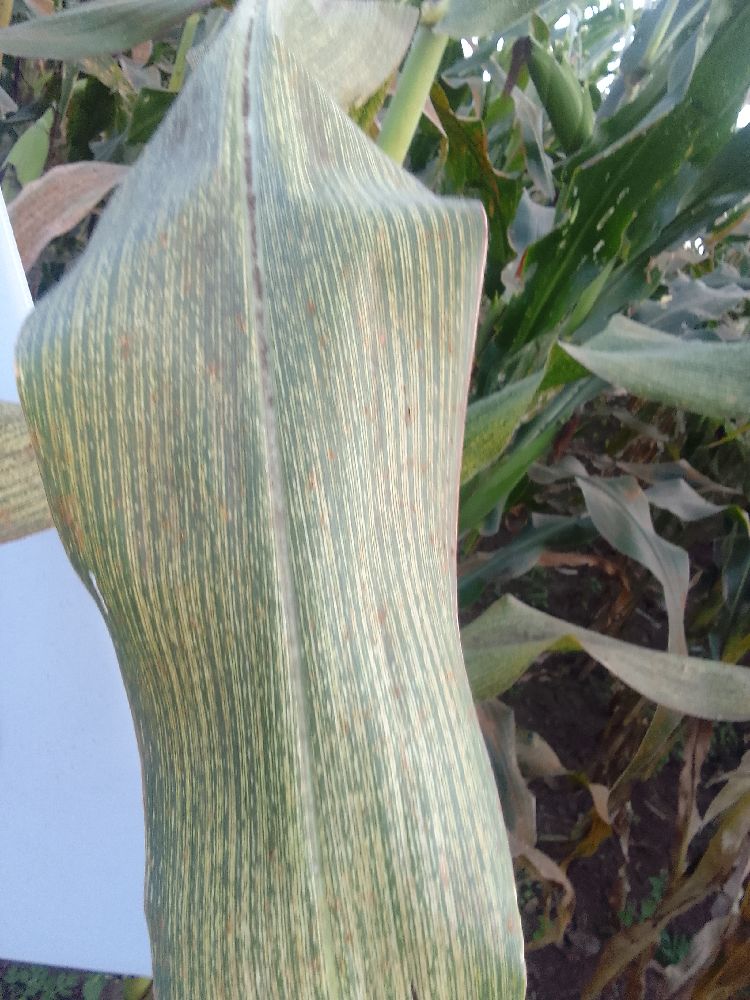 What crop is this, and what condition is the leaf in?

maize, maize streak virus
